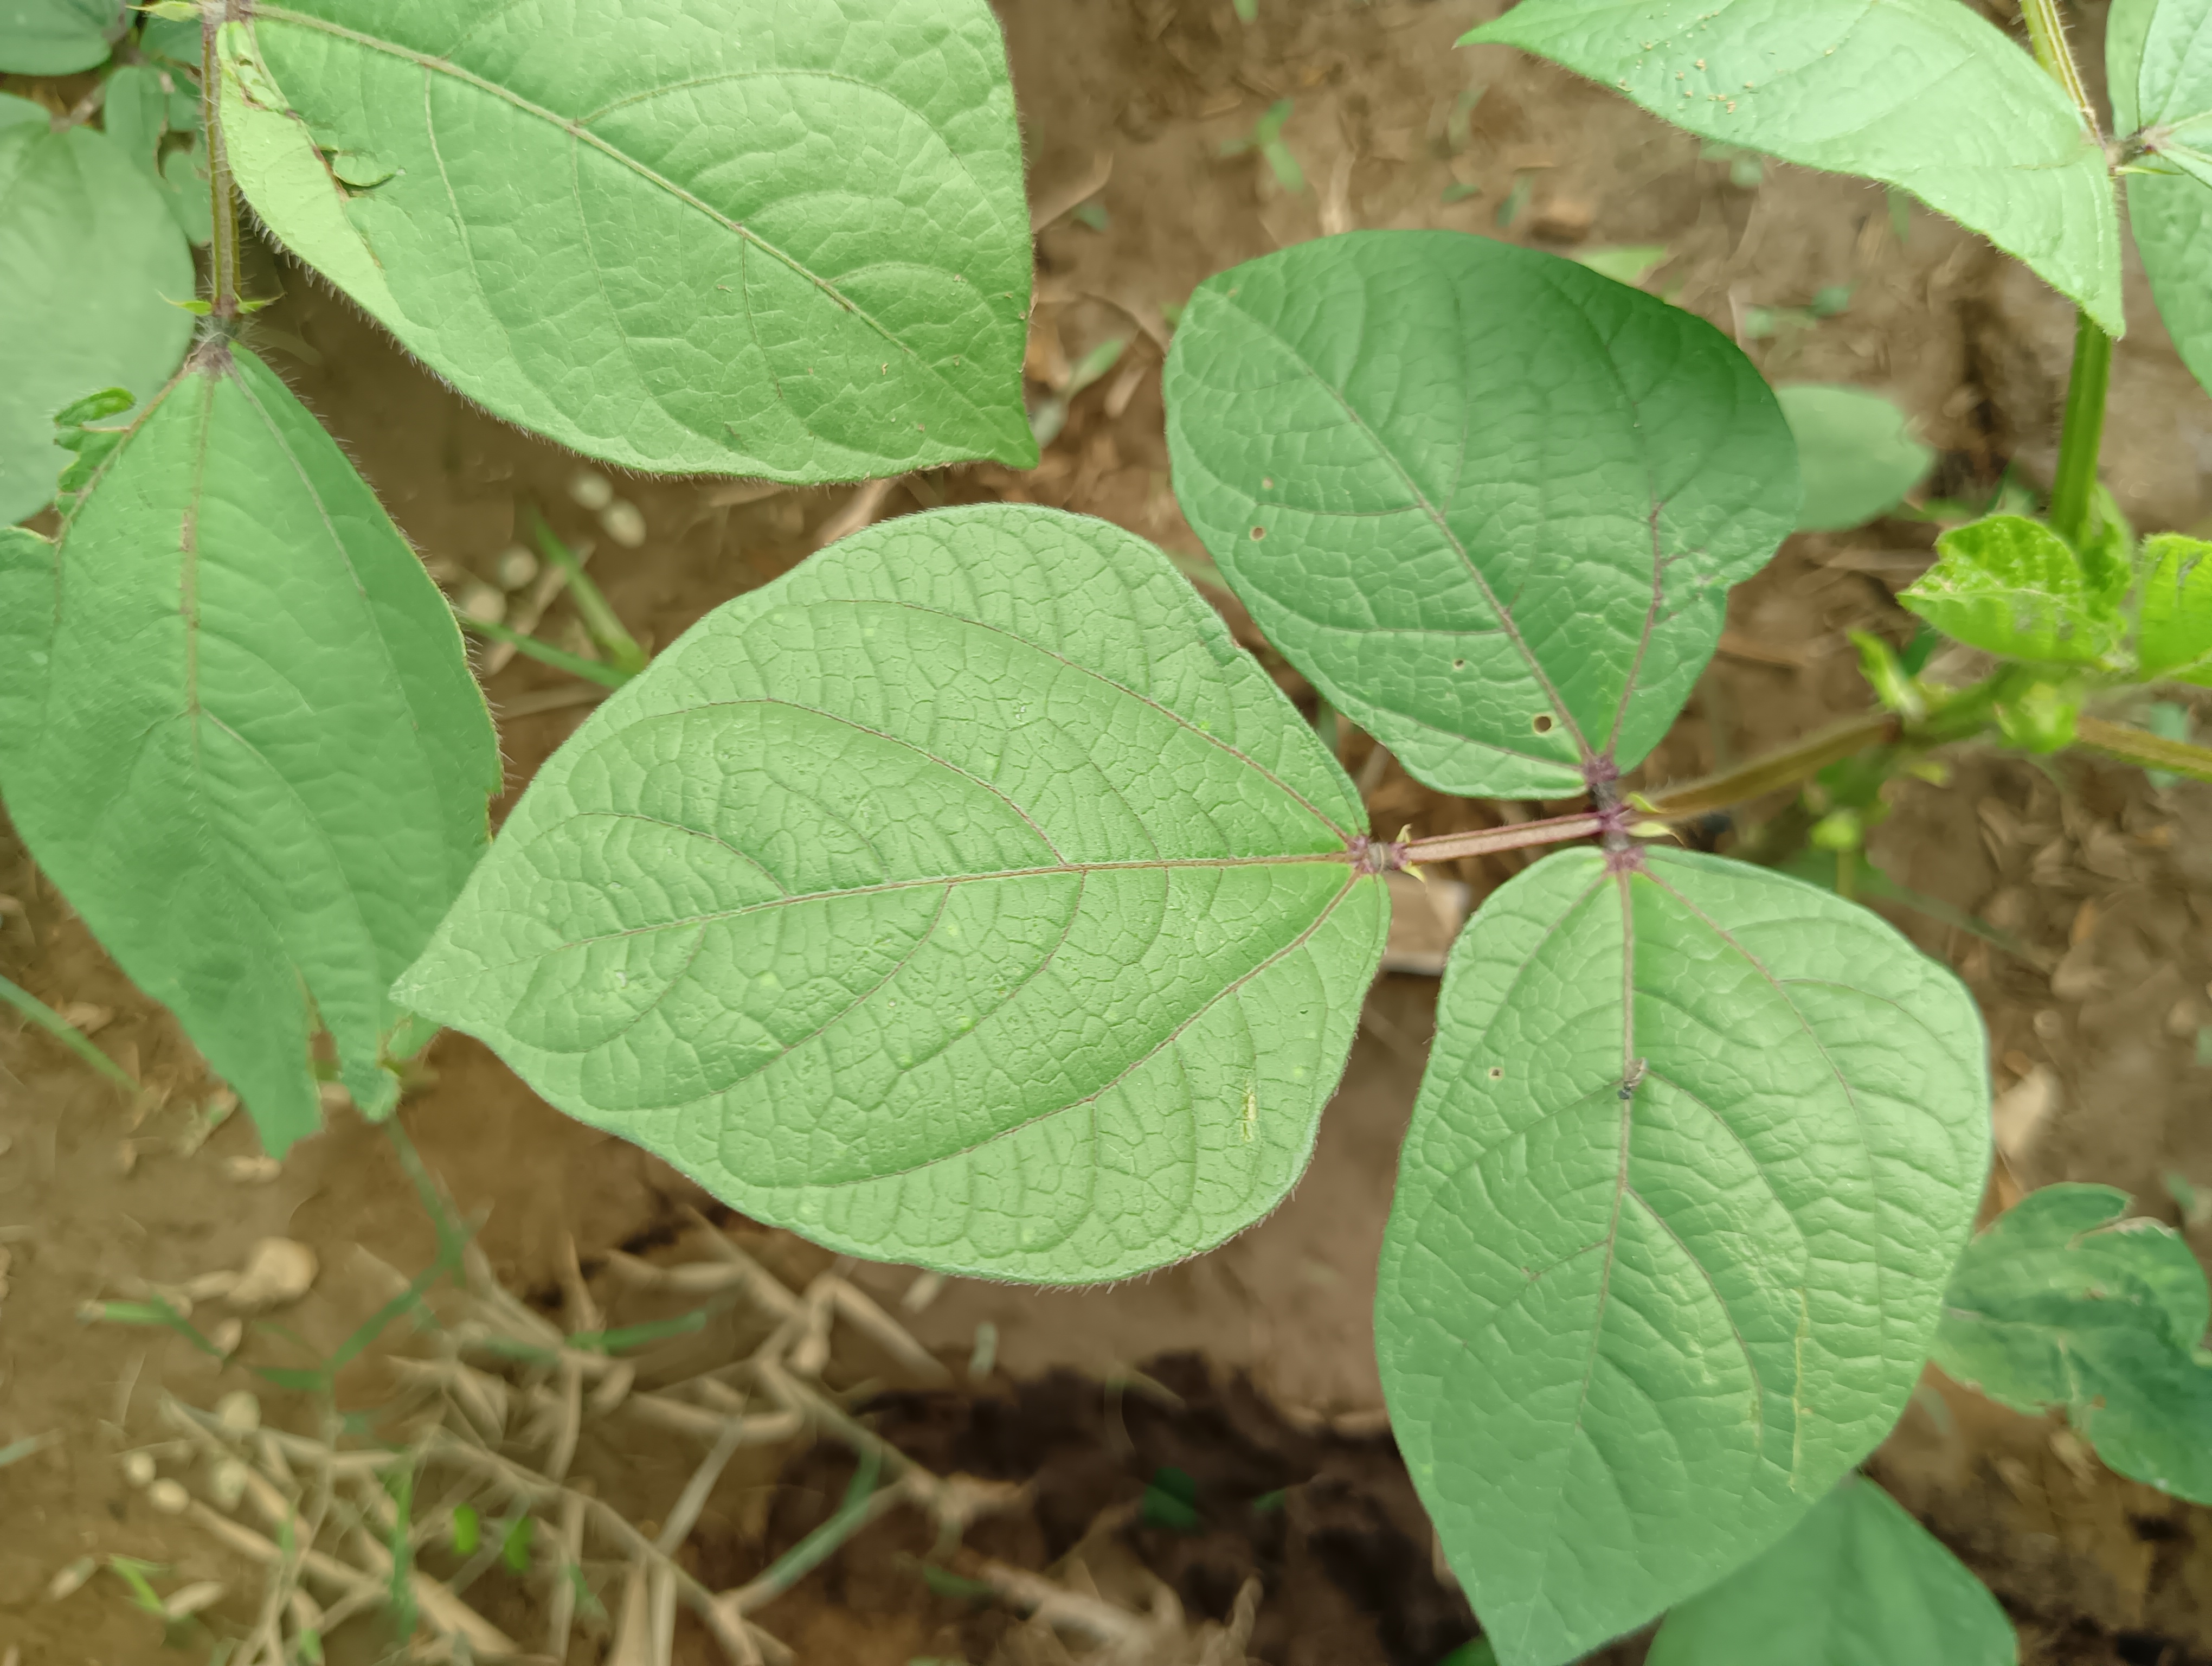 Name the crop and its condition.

mungbean, healthy
